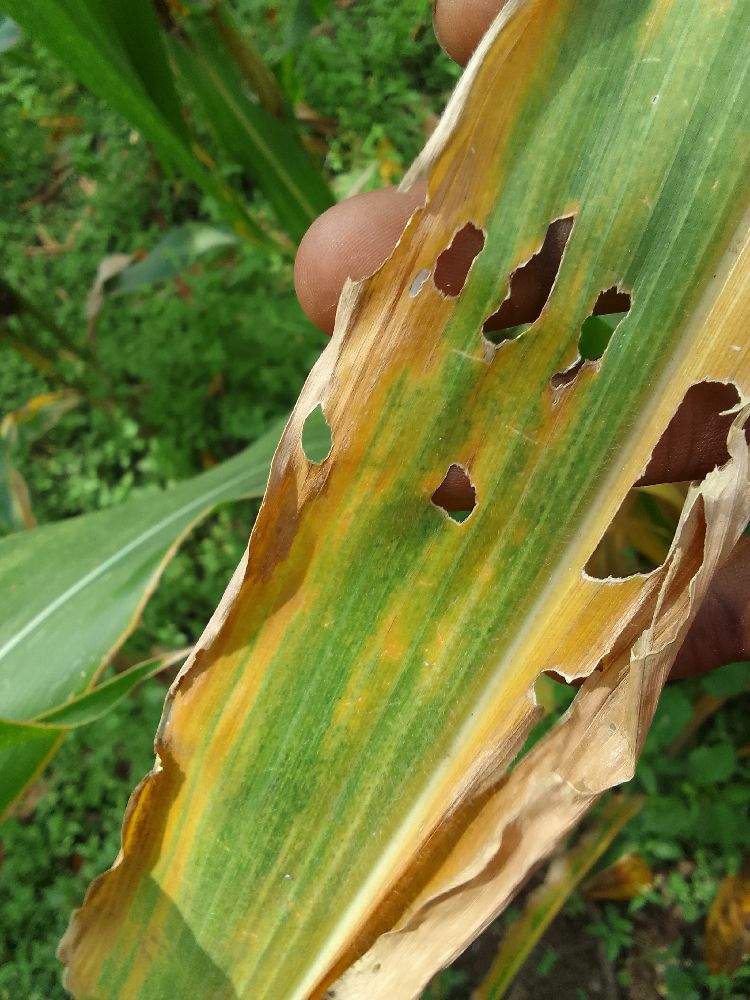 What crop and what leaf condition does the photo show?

maize, maize lethal necrosis
